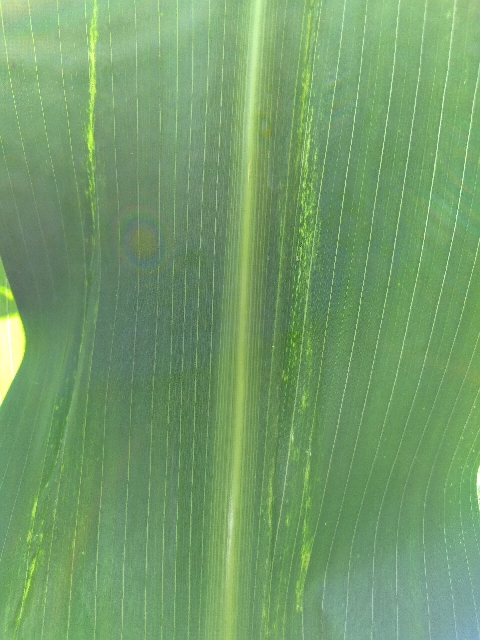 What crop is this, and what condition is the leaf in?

maize, maize lethal necrosis
